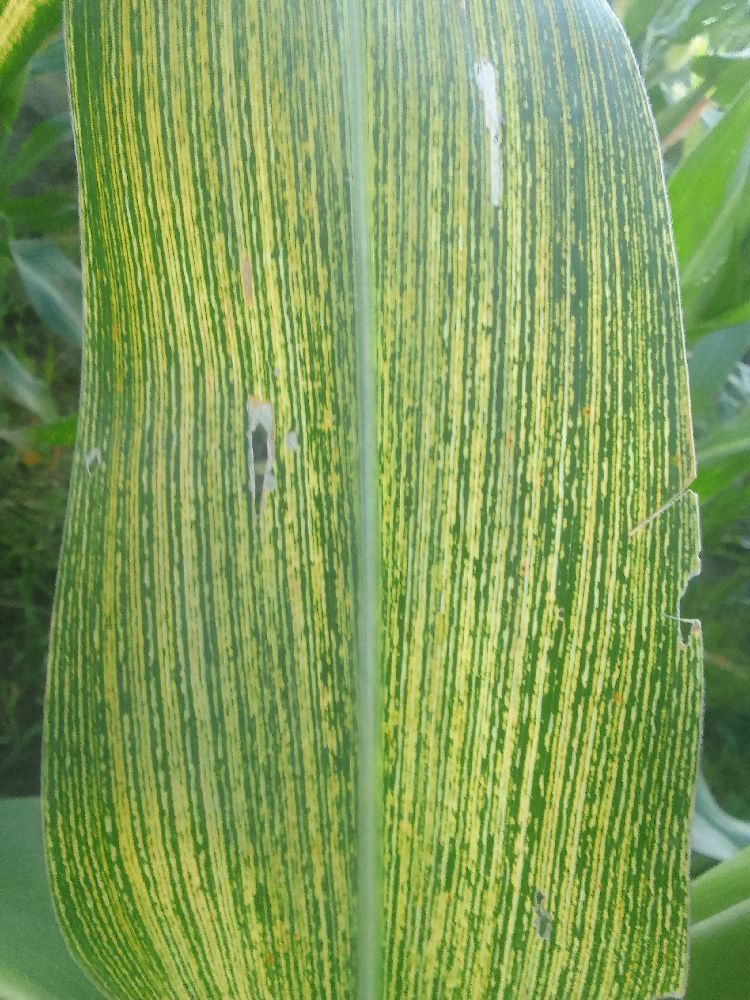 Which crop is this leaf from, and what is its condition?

maize, maize streak virus
